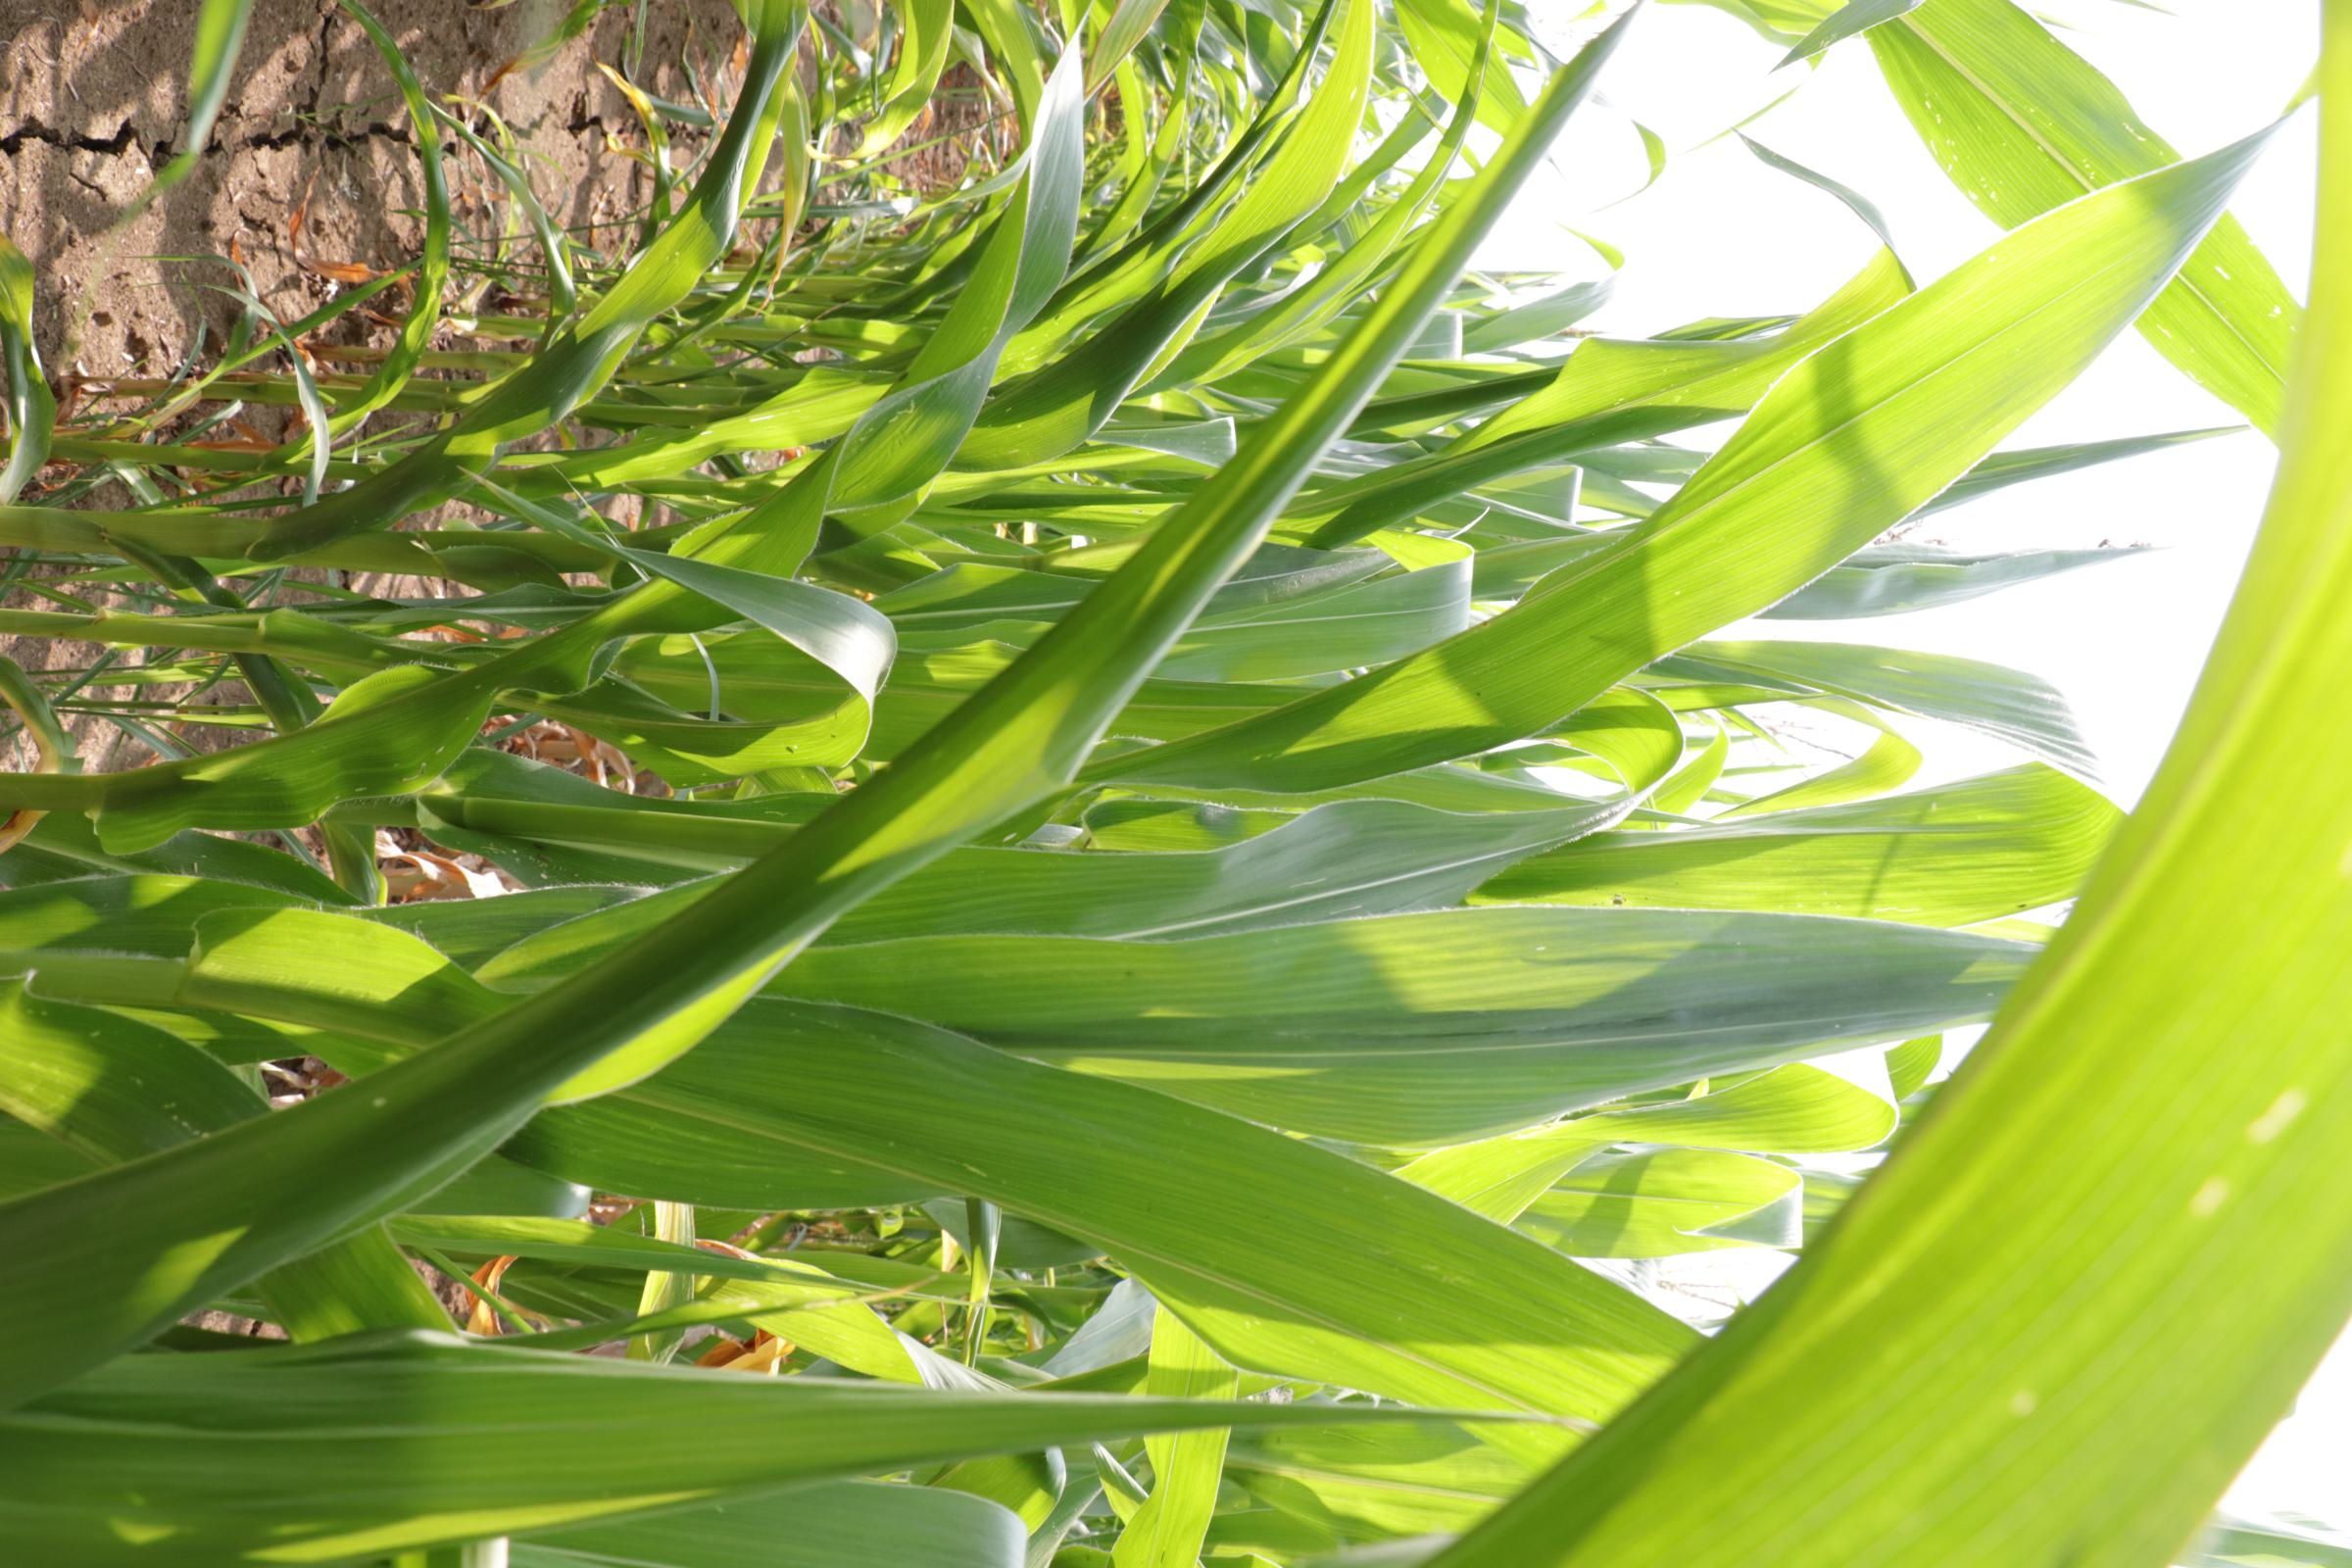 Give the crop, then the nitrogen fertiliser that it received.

maize, no added nitrogen
